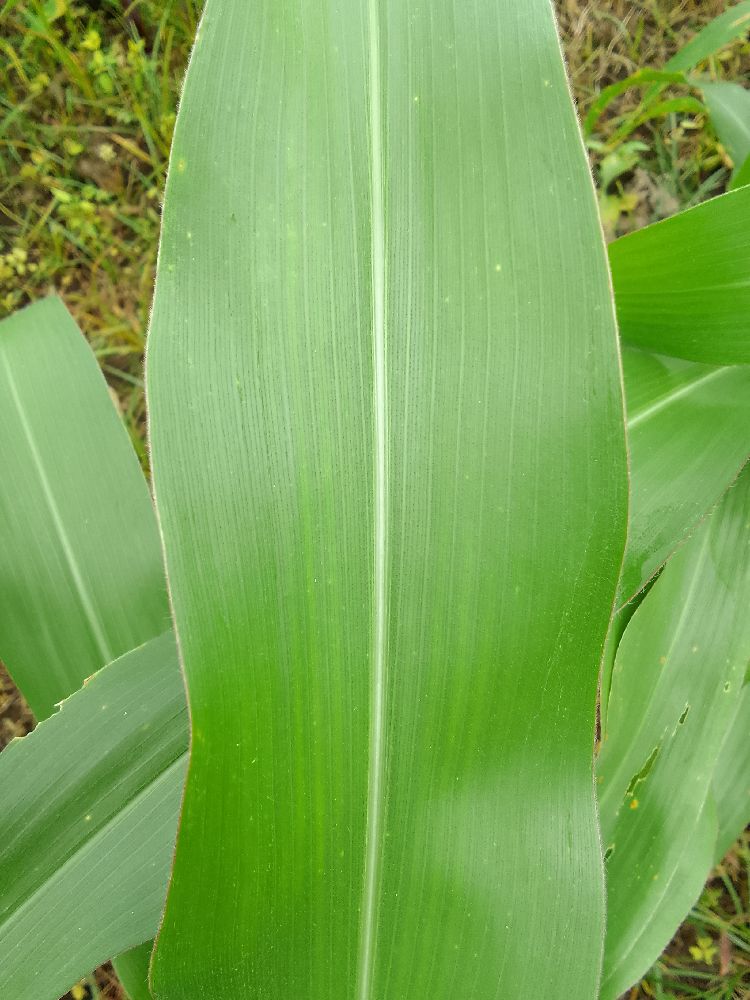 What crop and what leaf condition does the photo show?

maize, healthy
